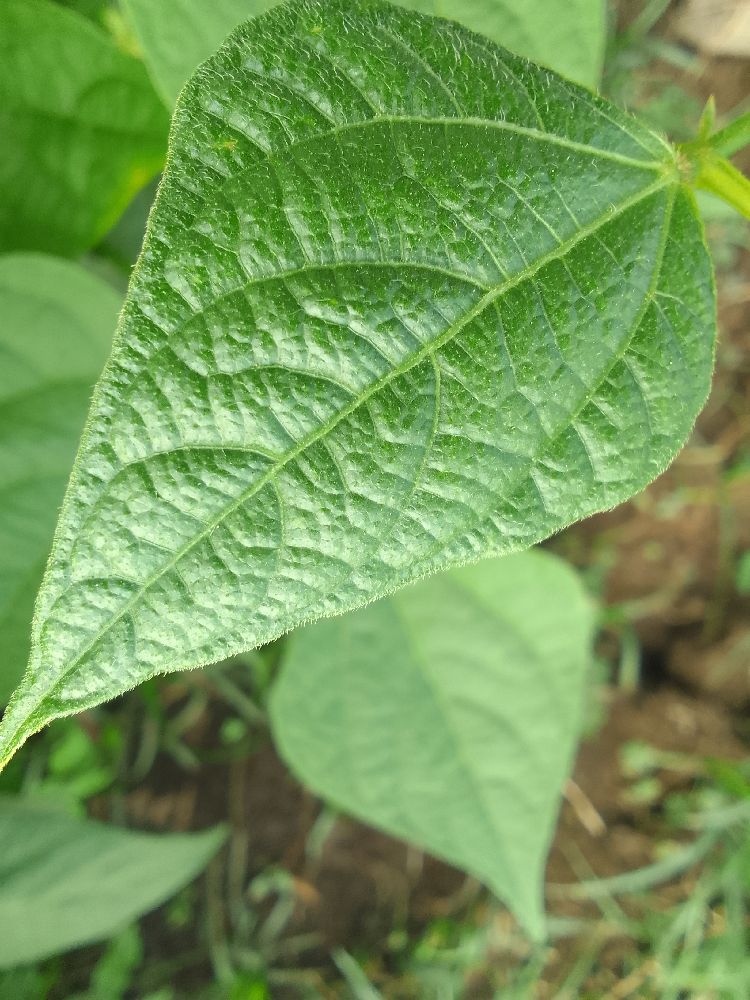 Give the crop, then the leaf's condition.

common bean, healthy
